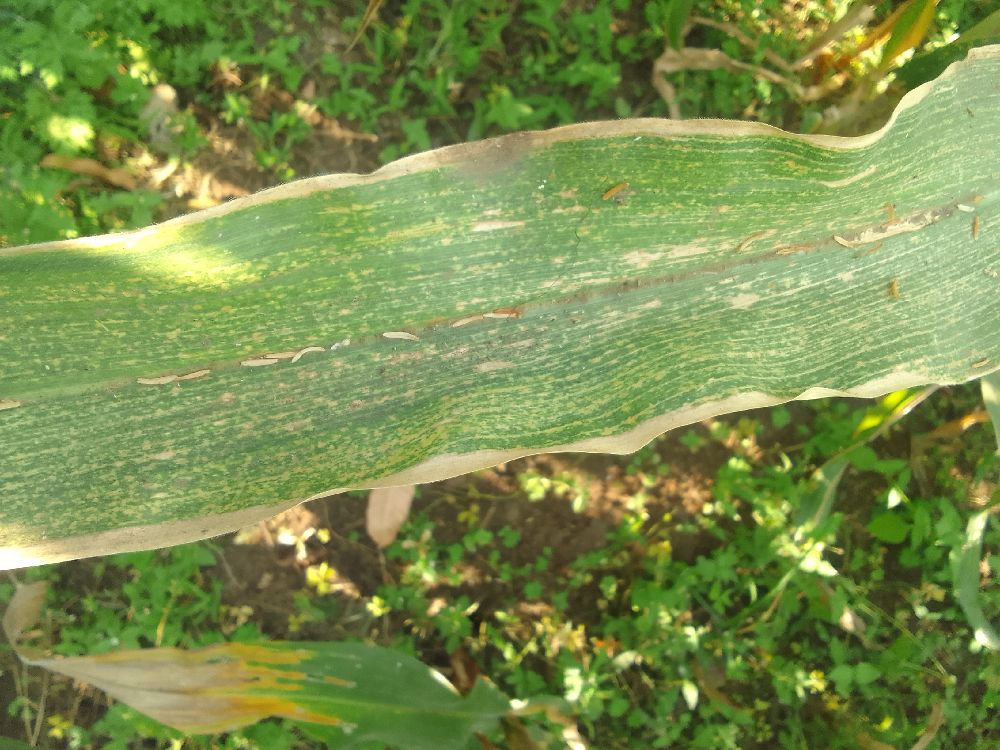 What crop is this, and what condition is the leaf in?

maize, maize lethal necrosis
